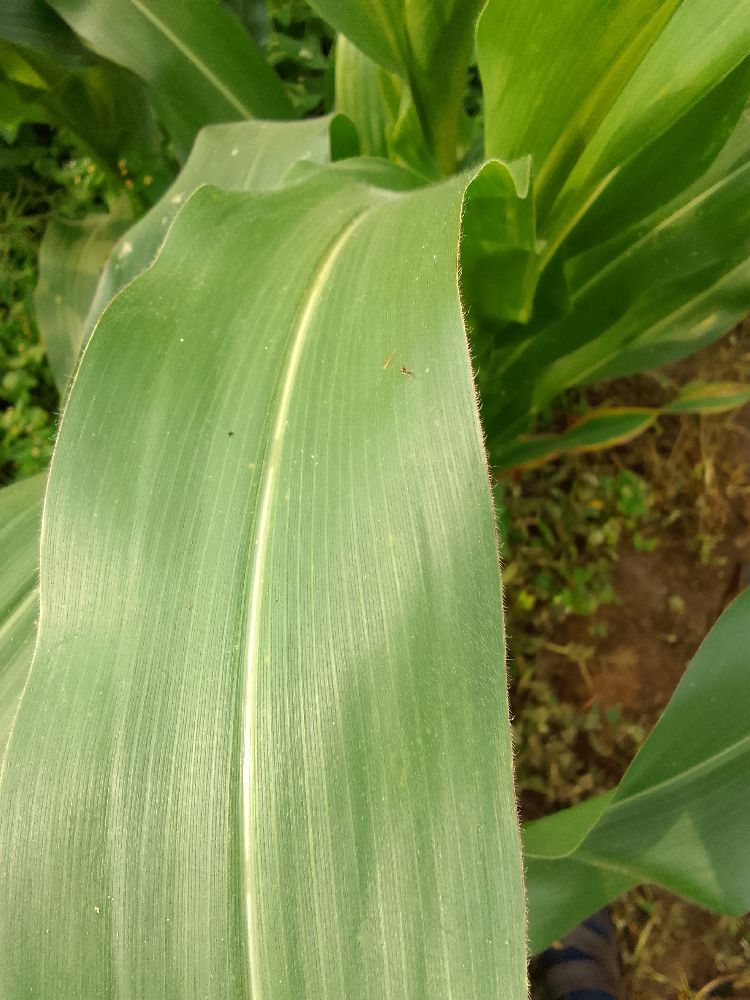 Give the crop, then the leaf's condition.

maize, healthy
